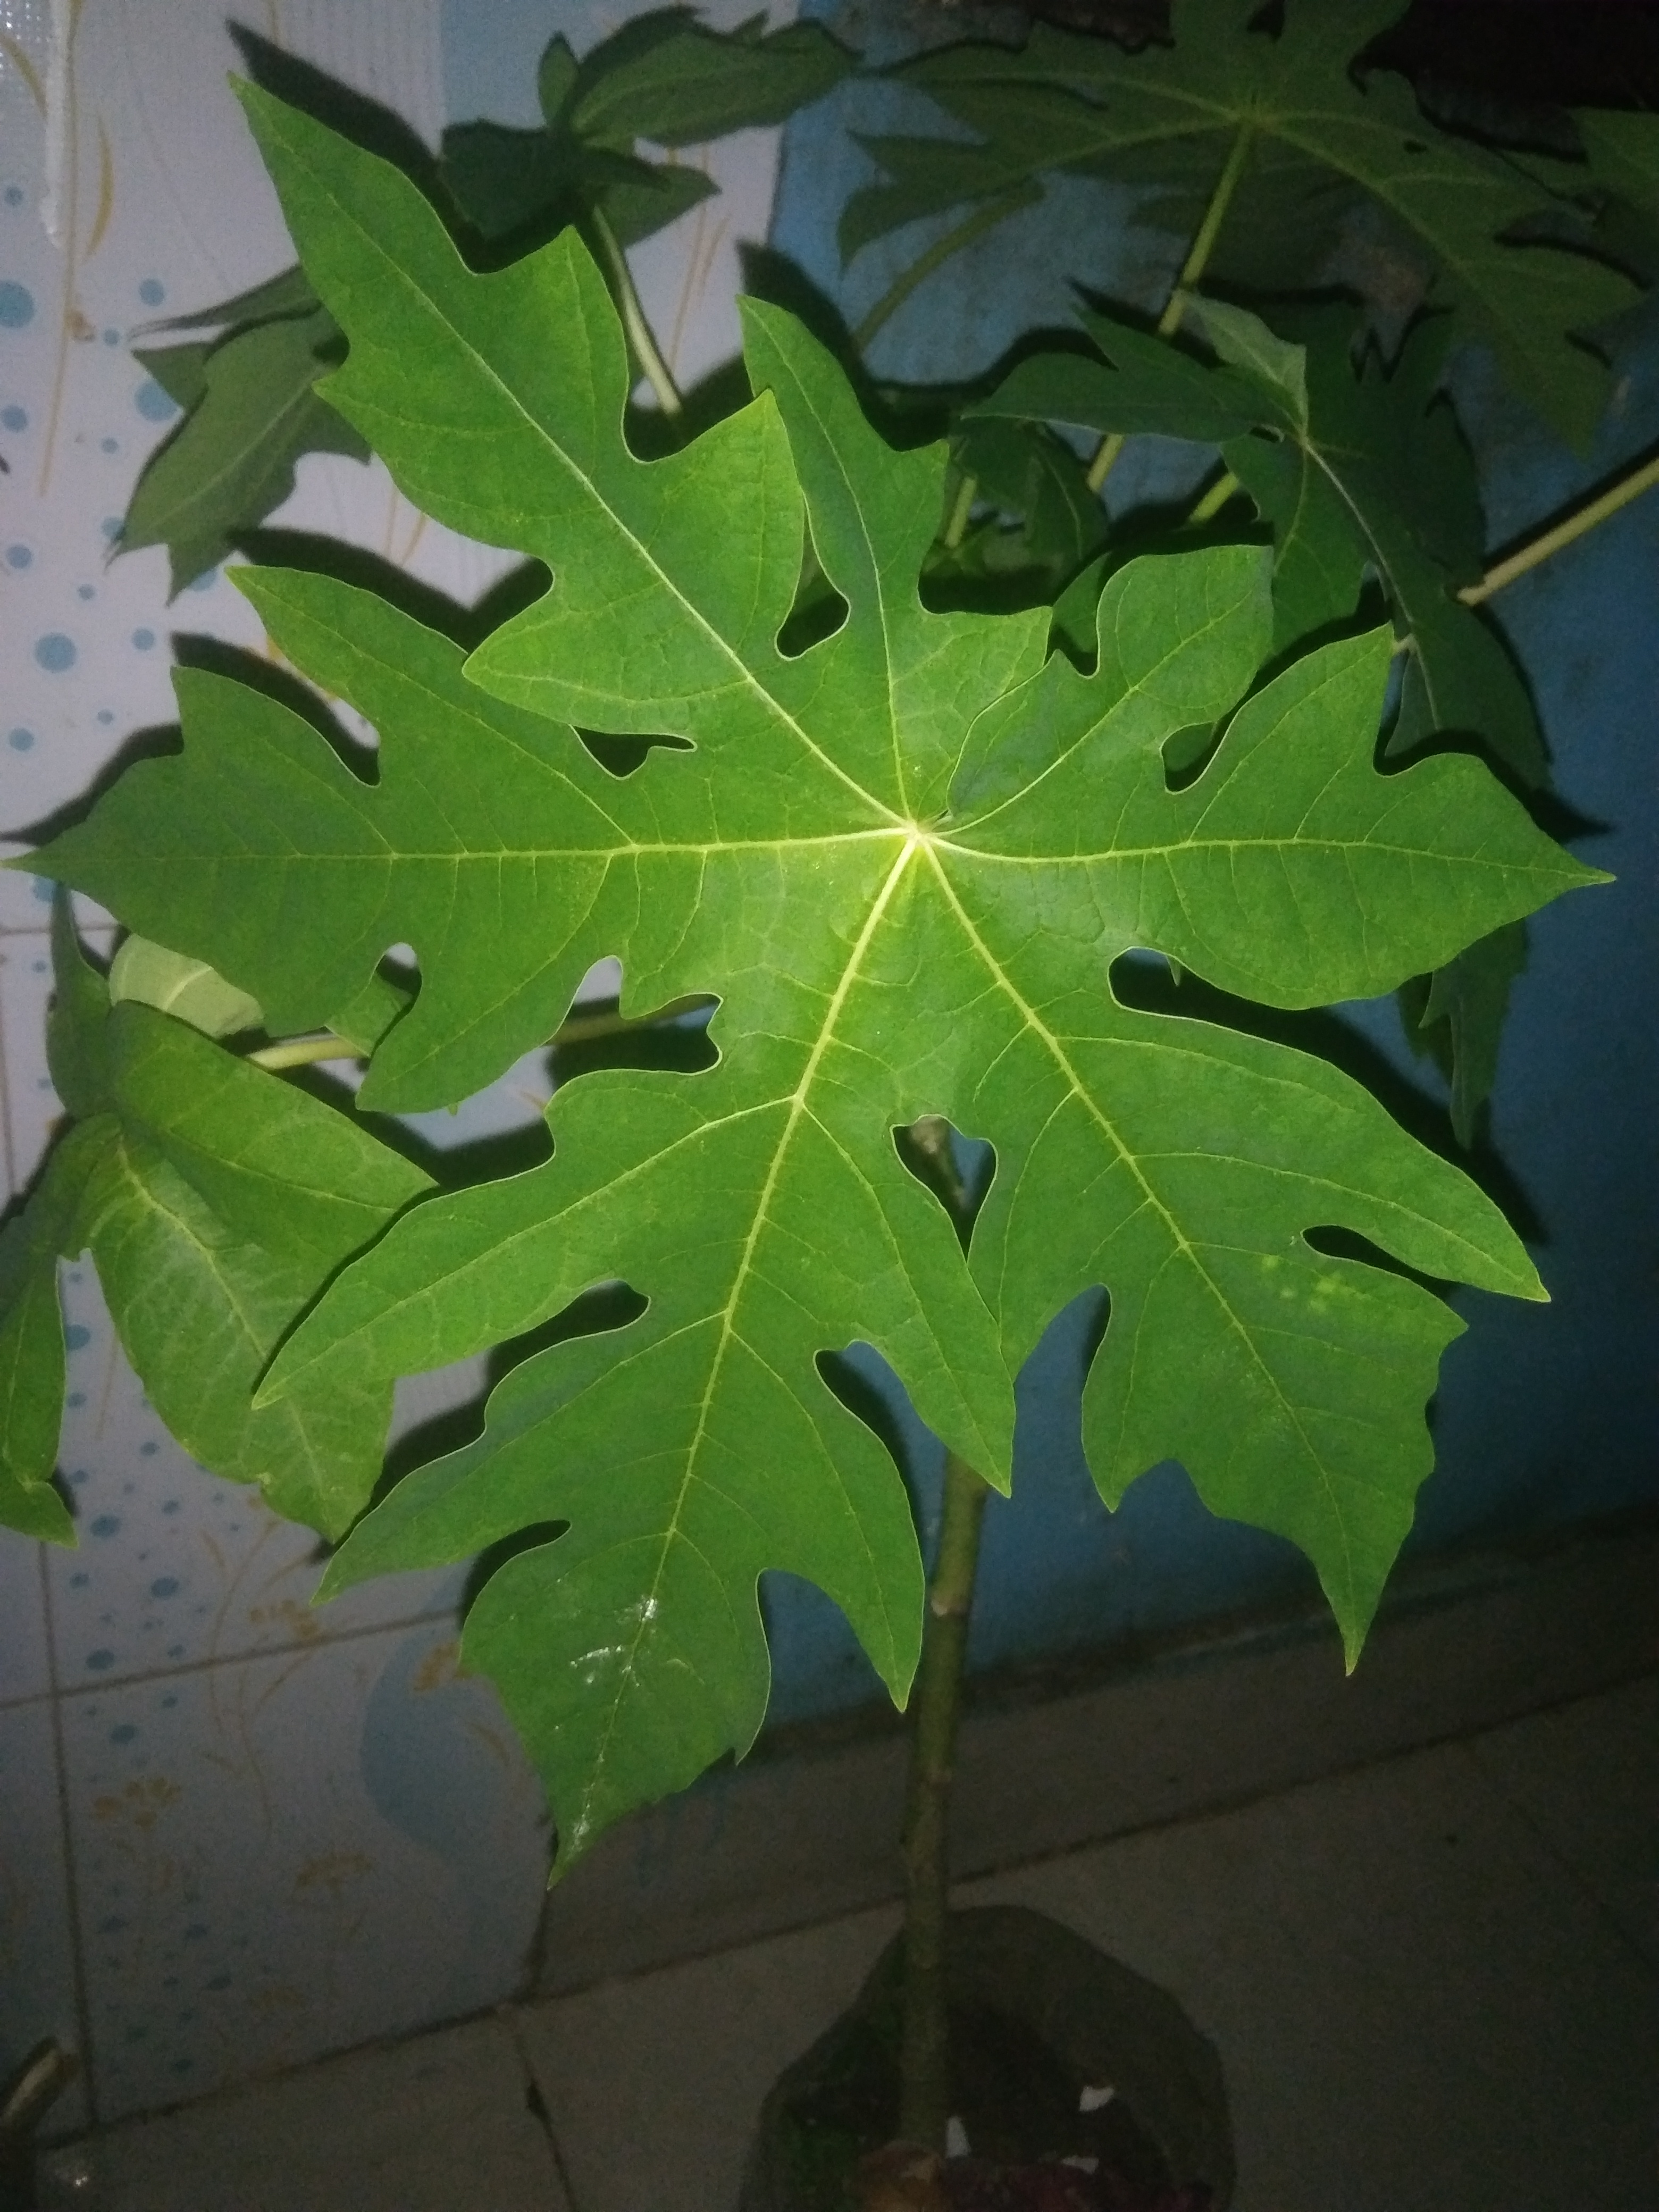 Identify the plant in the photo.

papaya
